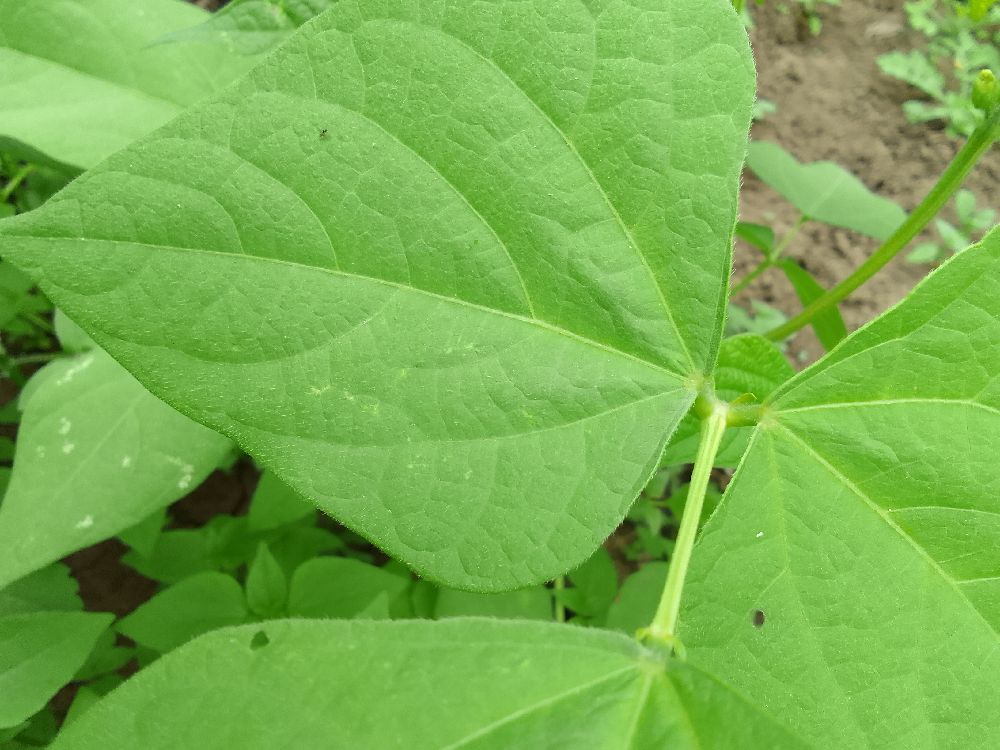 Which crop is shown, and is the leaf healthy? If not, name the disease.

common bean, healthy
